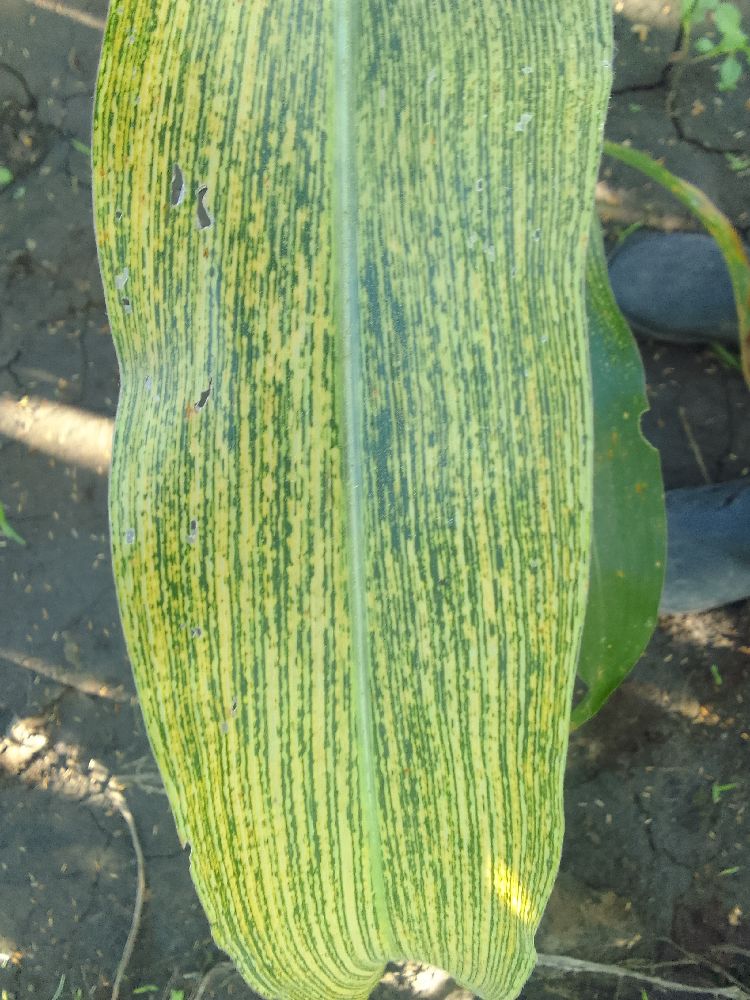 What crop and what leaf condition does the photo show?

maize, maize streak virus
